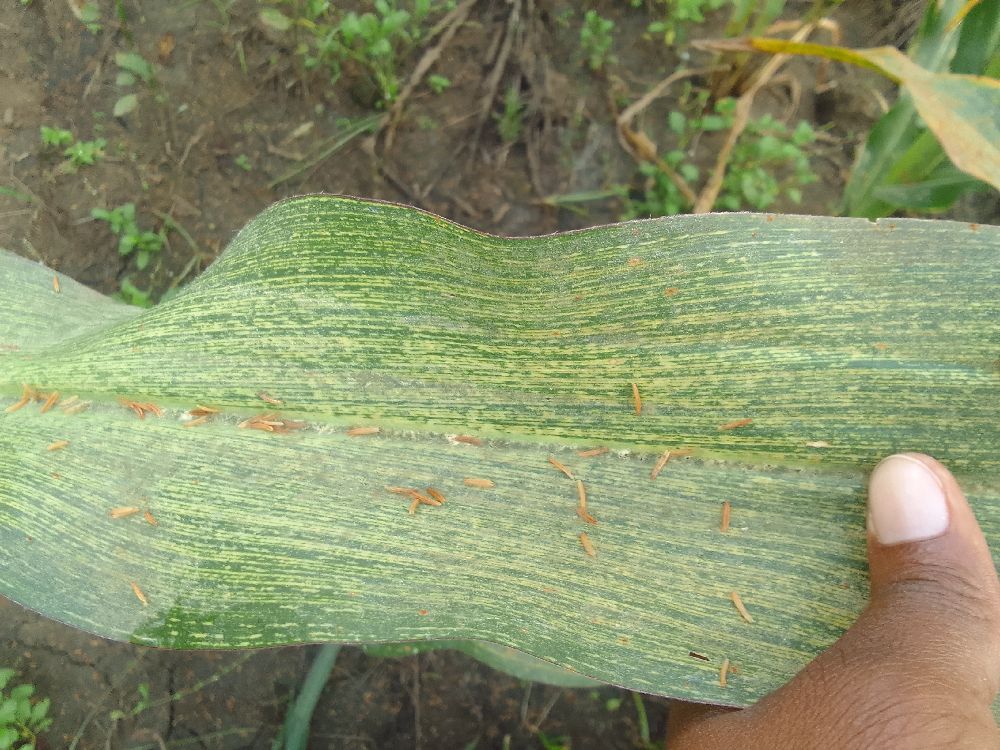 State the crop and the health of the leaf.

maize, maize streak virus
